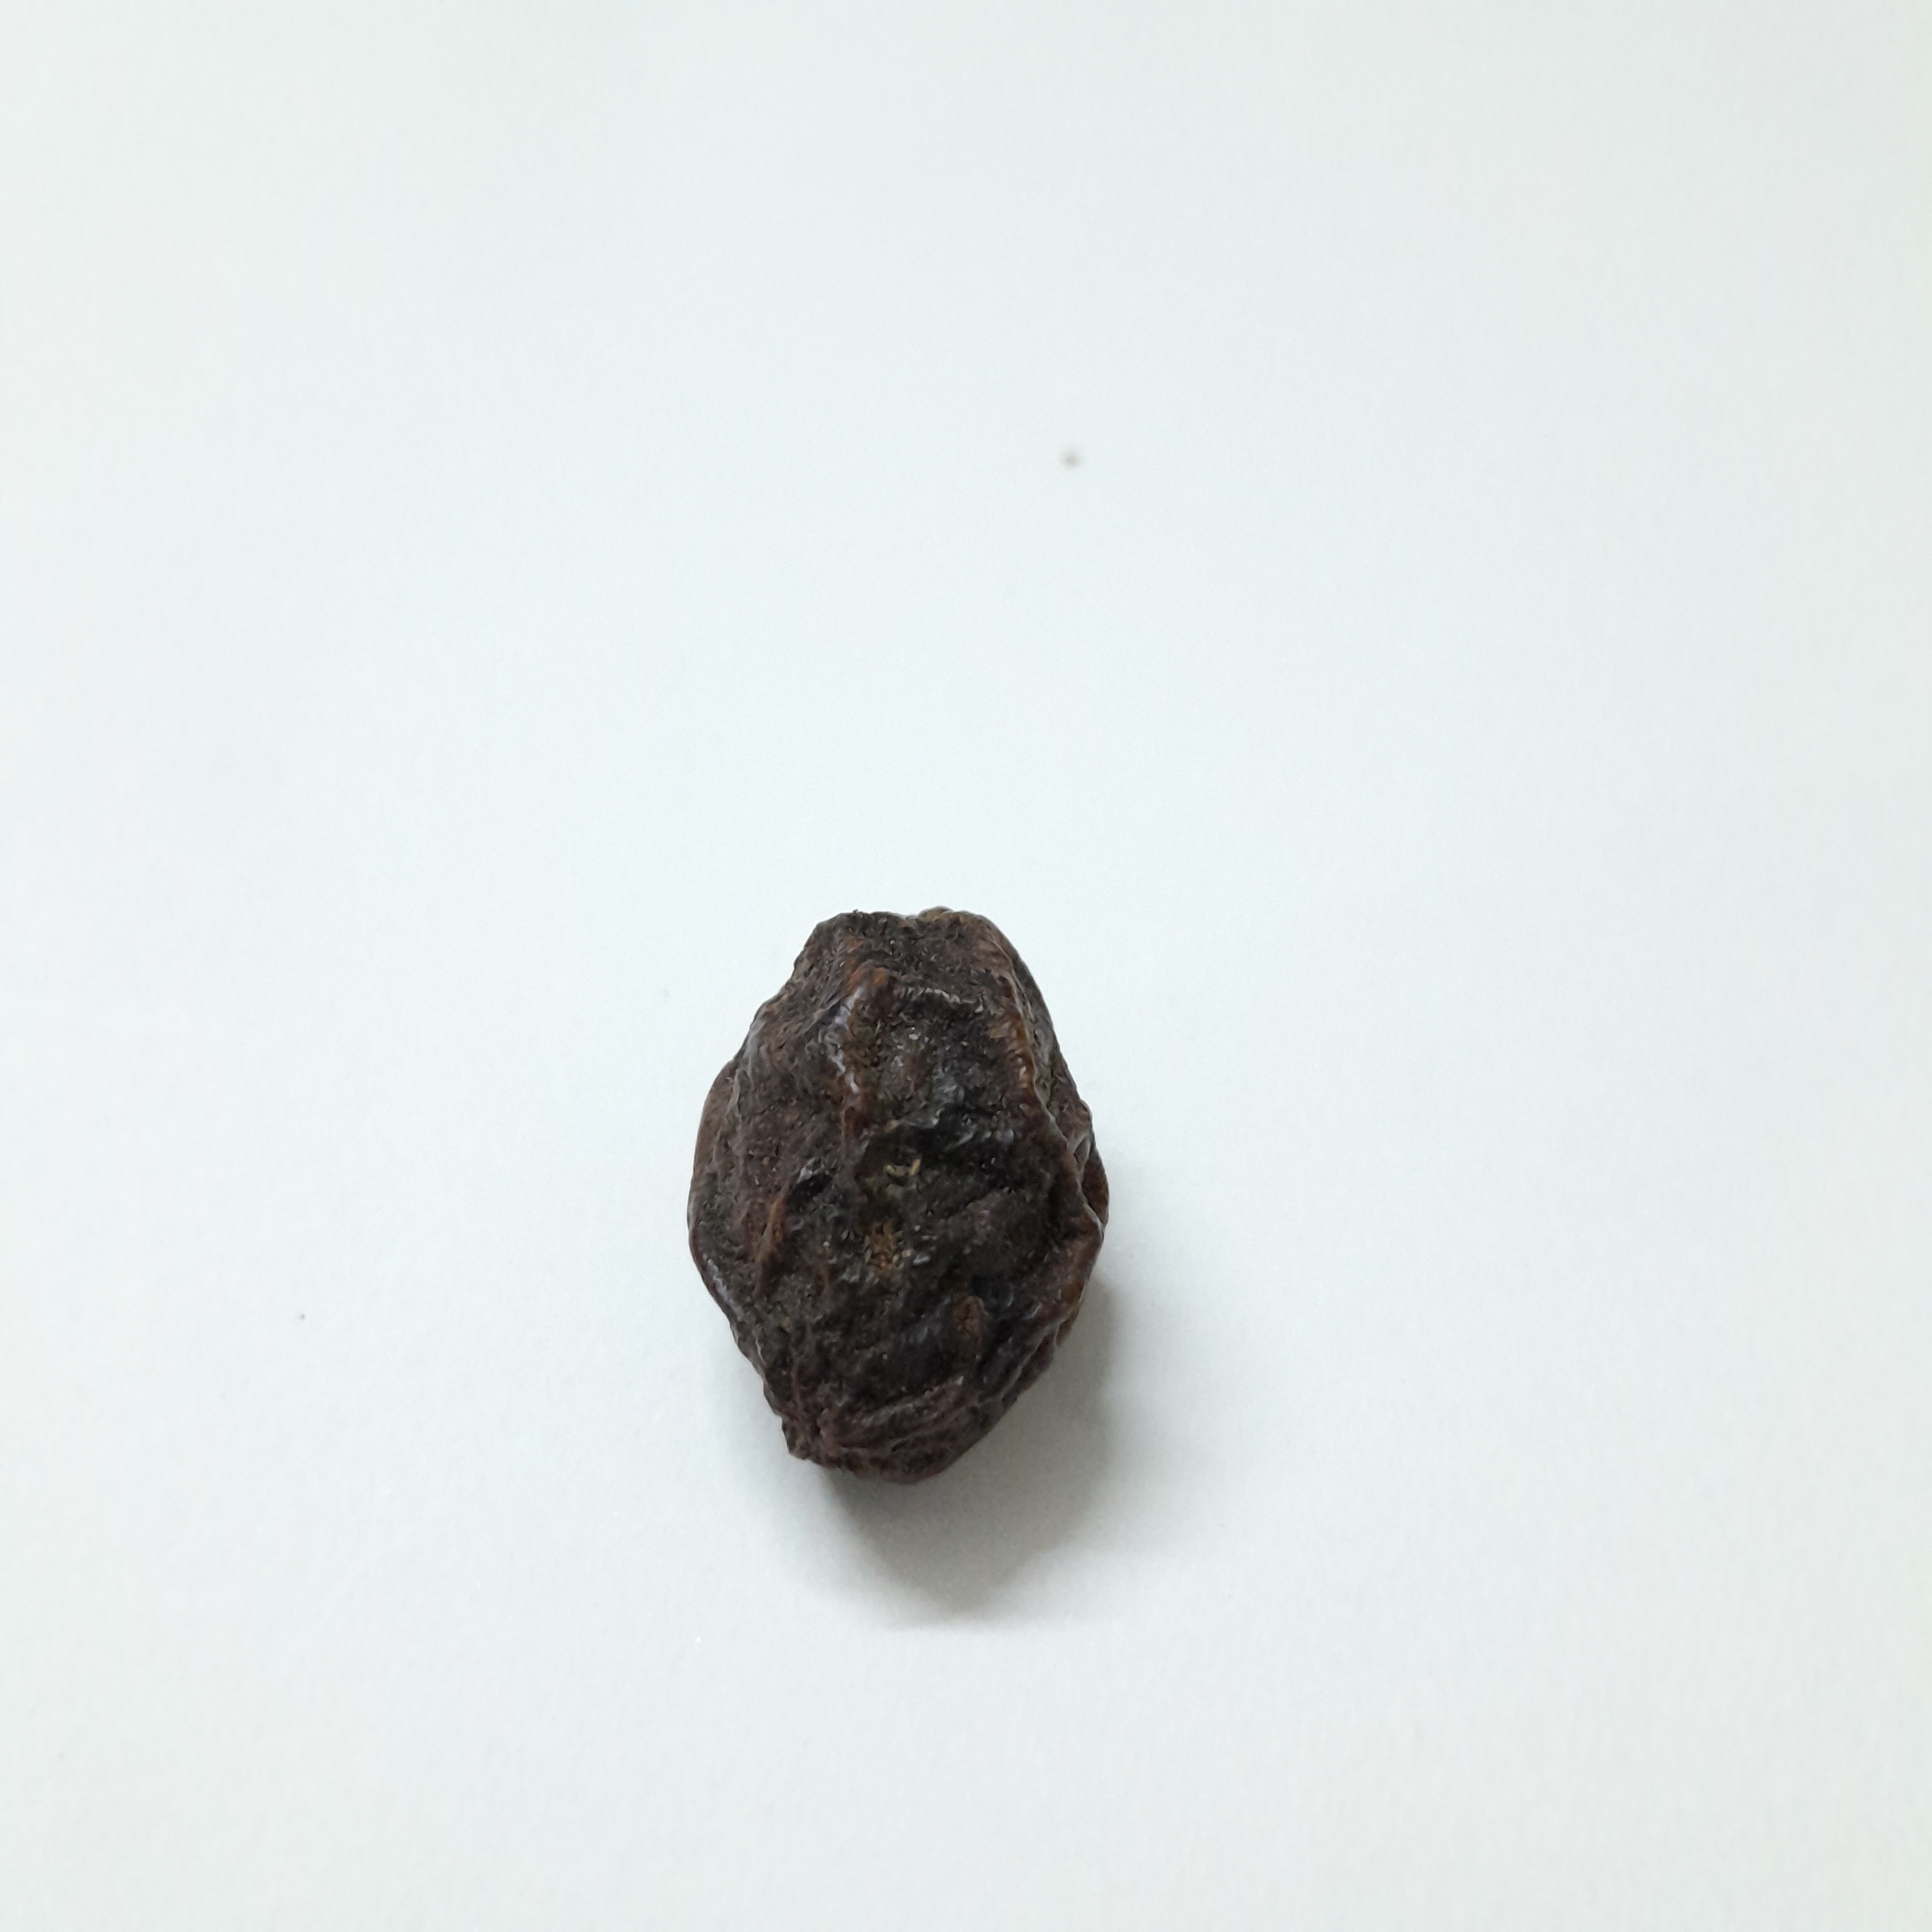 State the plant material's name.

kadukharik
